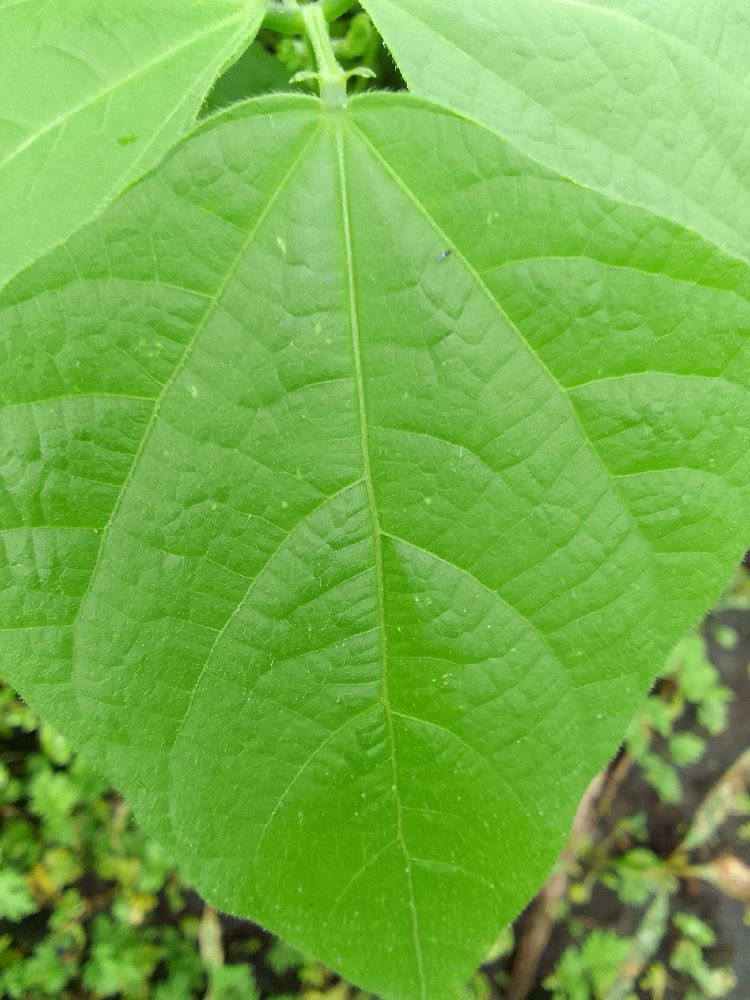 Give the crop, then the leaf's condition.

common bean, healthy
